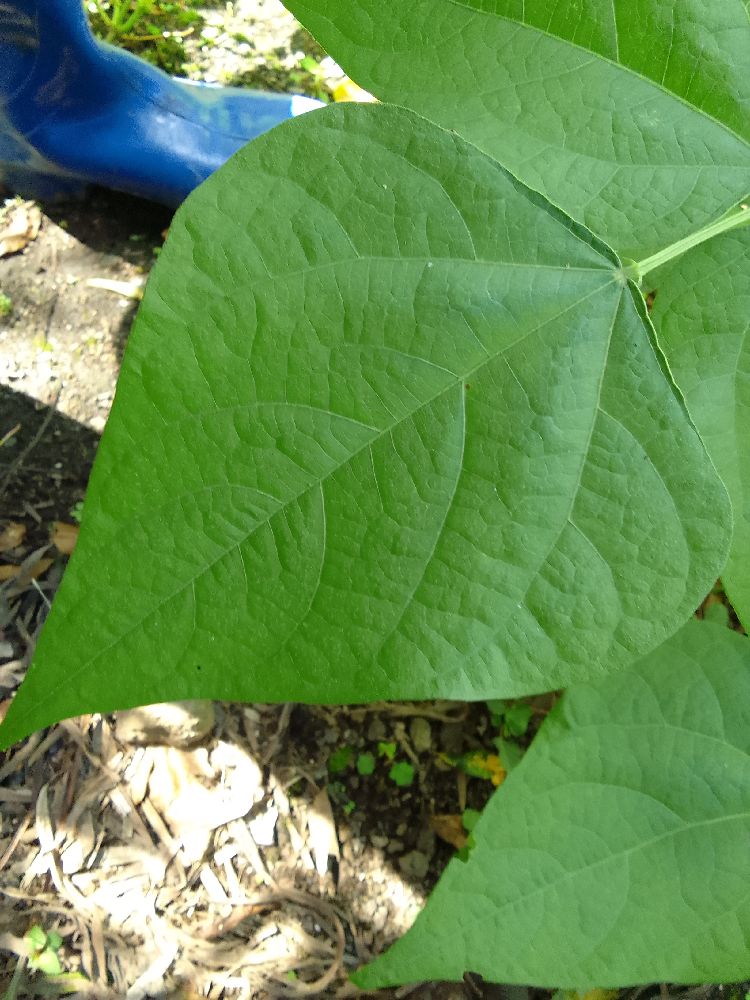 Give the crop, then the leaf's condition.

common bean, healthy
